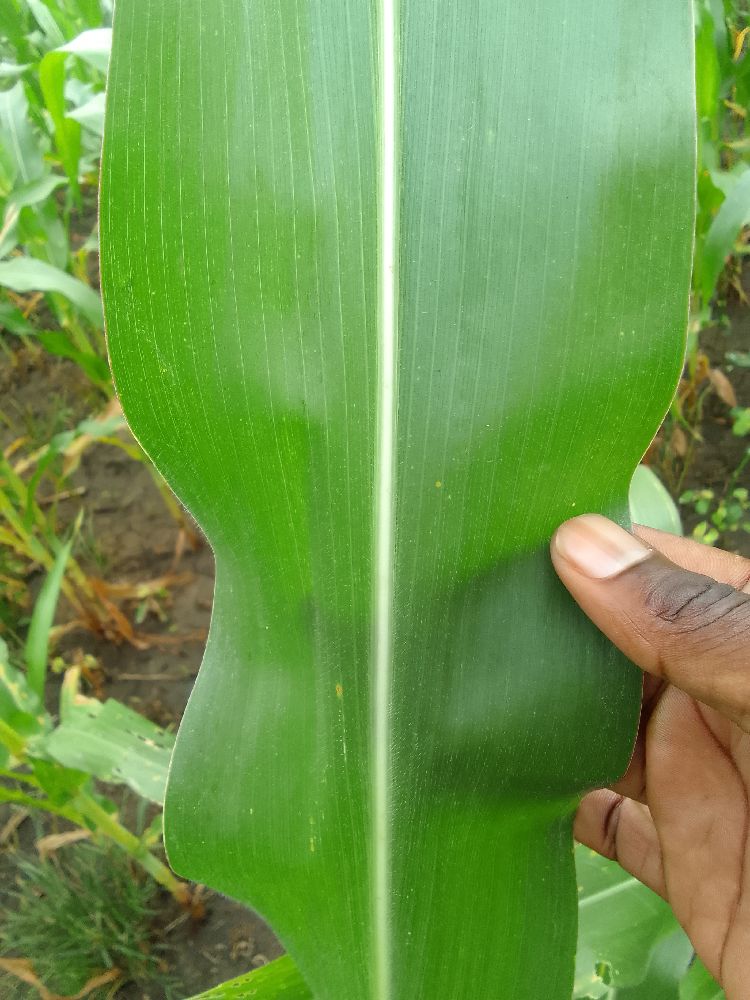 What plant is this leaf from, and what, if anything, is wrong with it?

maize, healthy
